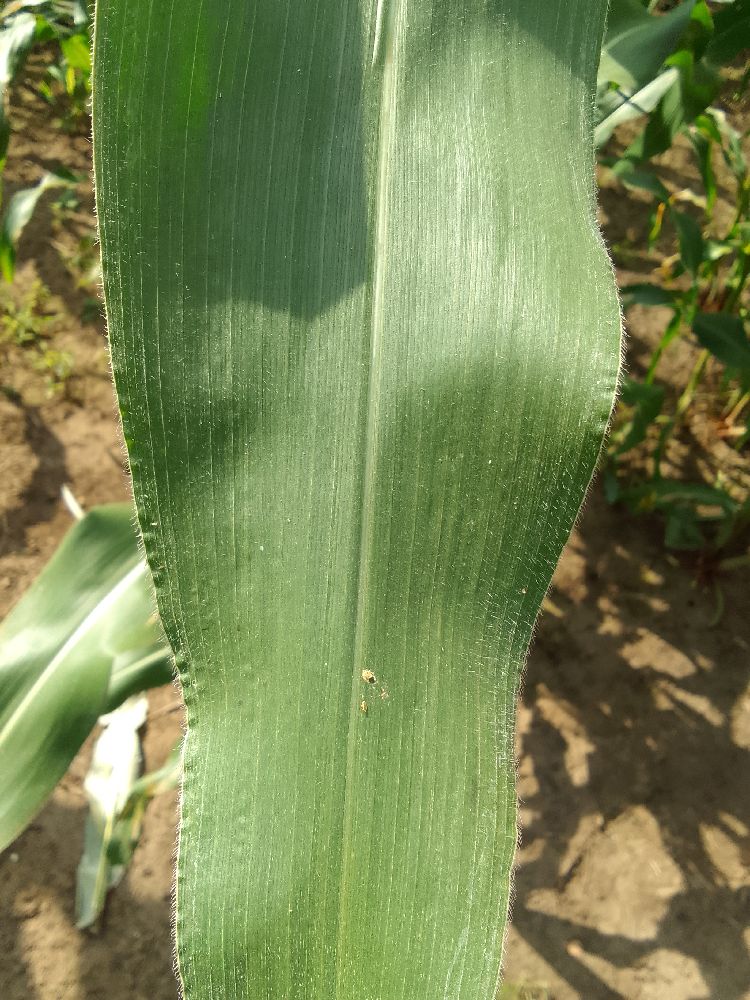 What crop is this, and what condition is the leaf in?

maize, healthy
